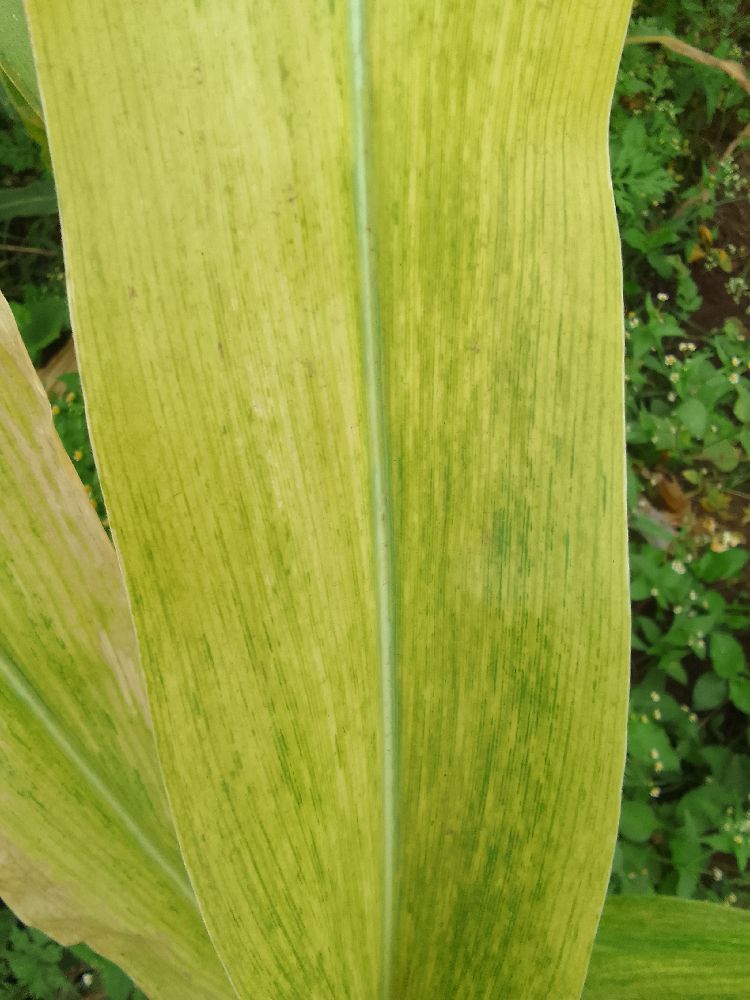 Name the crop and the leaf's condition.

maize, maize lethal necrosis
